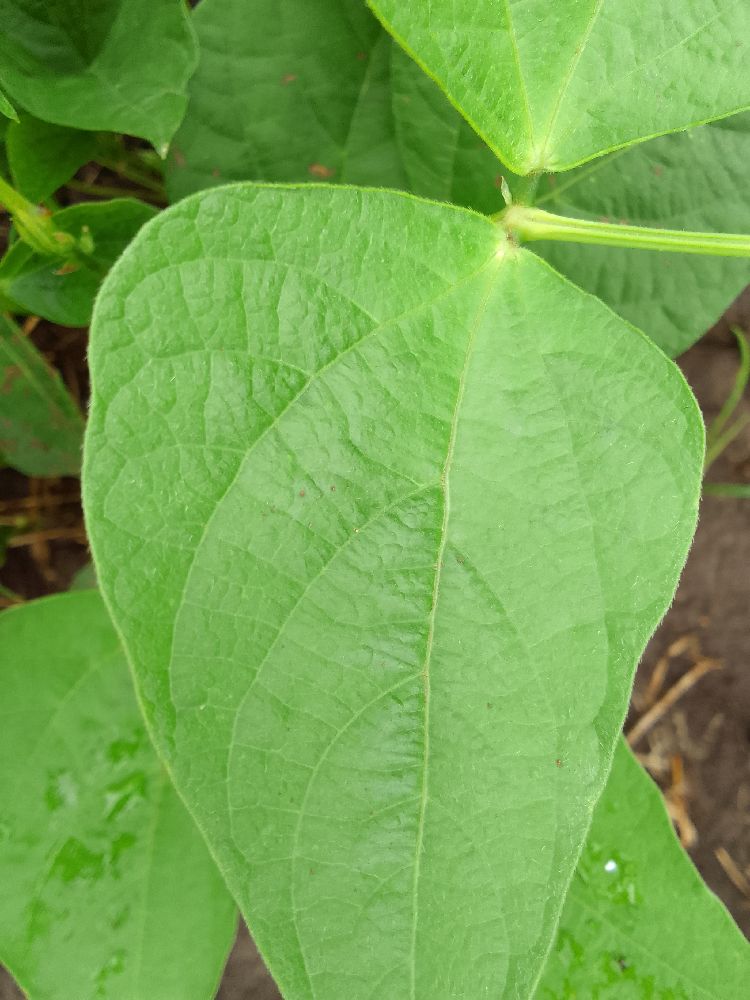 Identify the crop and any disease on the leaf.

common bean, healthy
